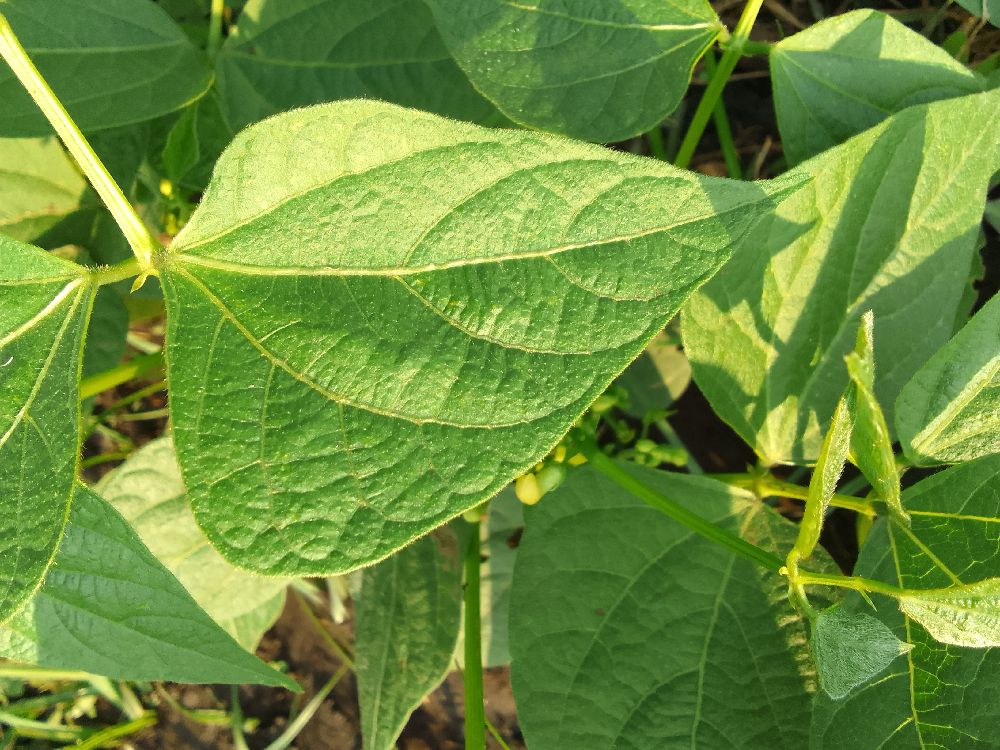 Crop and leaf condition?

common bean, healthy
